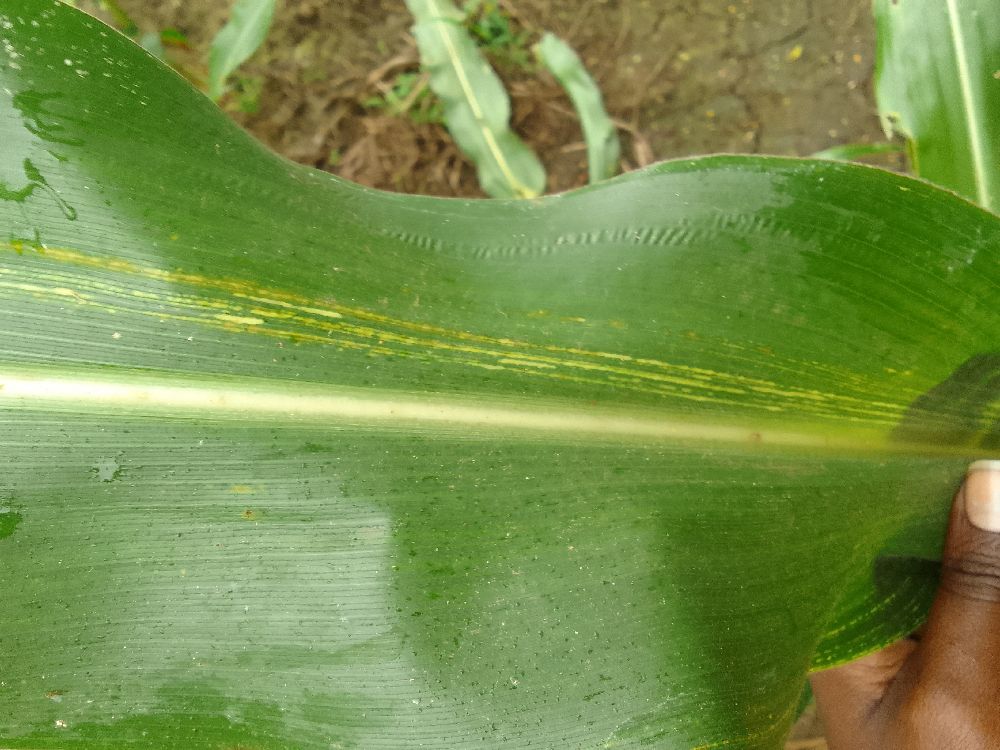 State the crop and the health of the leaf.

maize, maize streak virus
